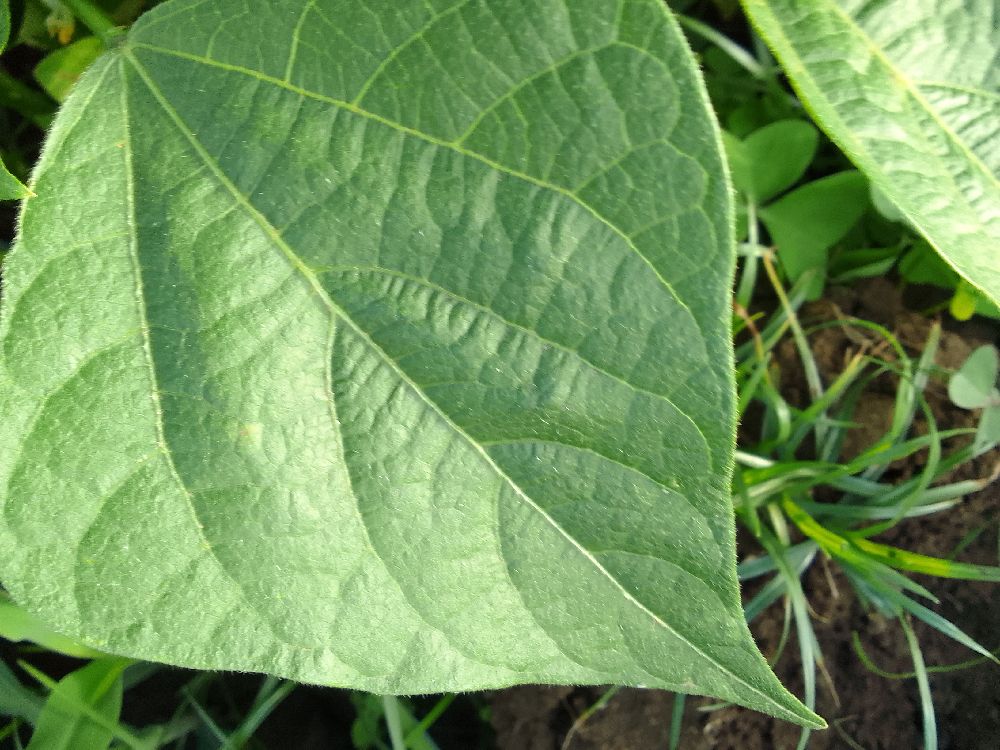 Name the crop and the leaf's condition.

common bean, healthy
